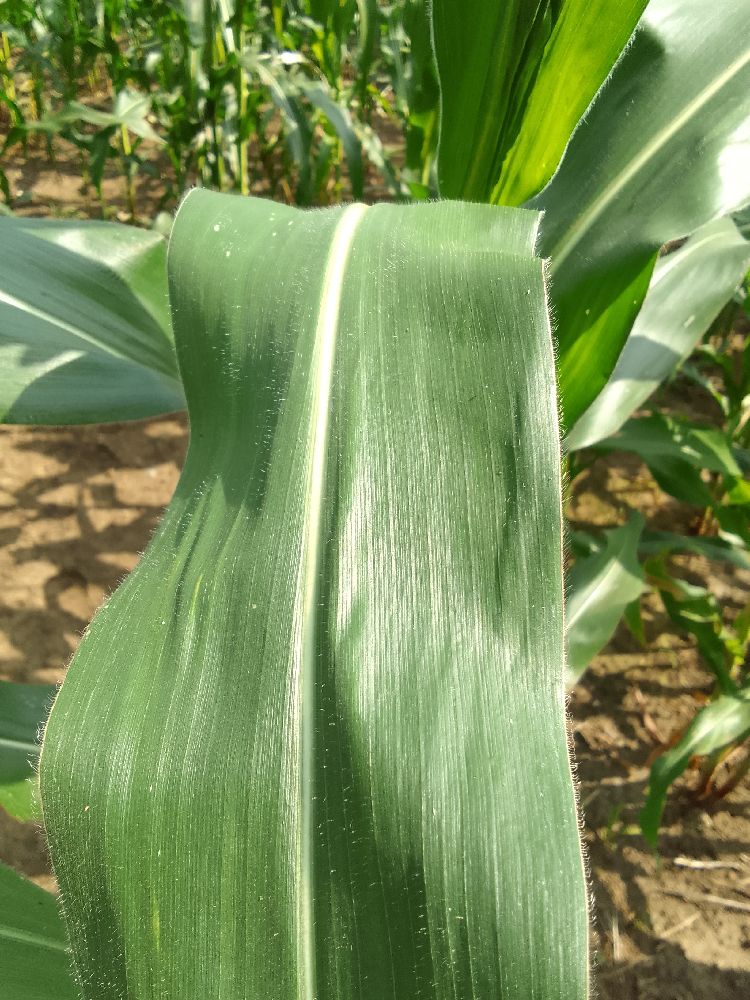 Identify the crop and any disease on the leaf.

maize, healthy
